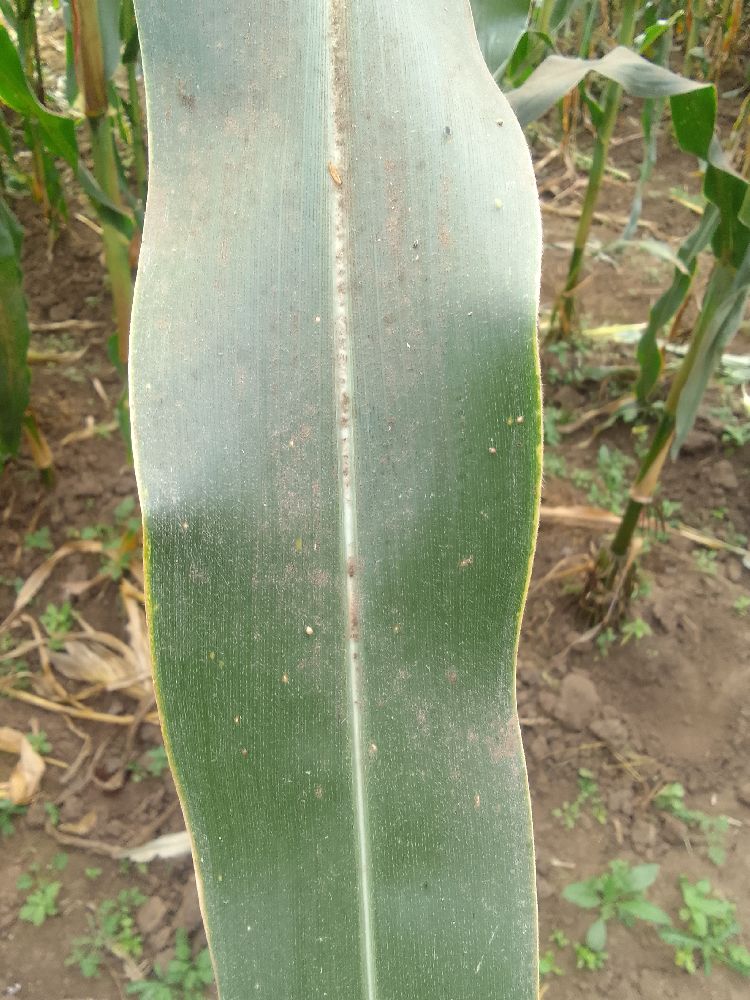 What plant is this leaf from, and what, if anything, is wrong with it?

maize, healthy
